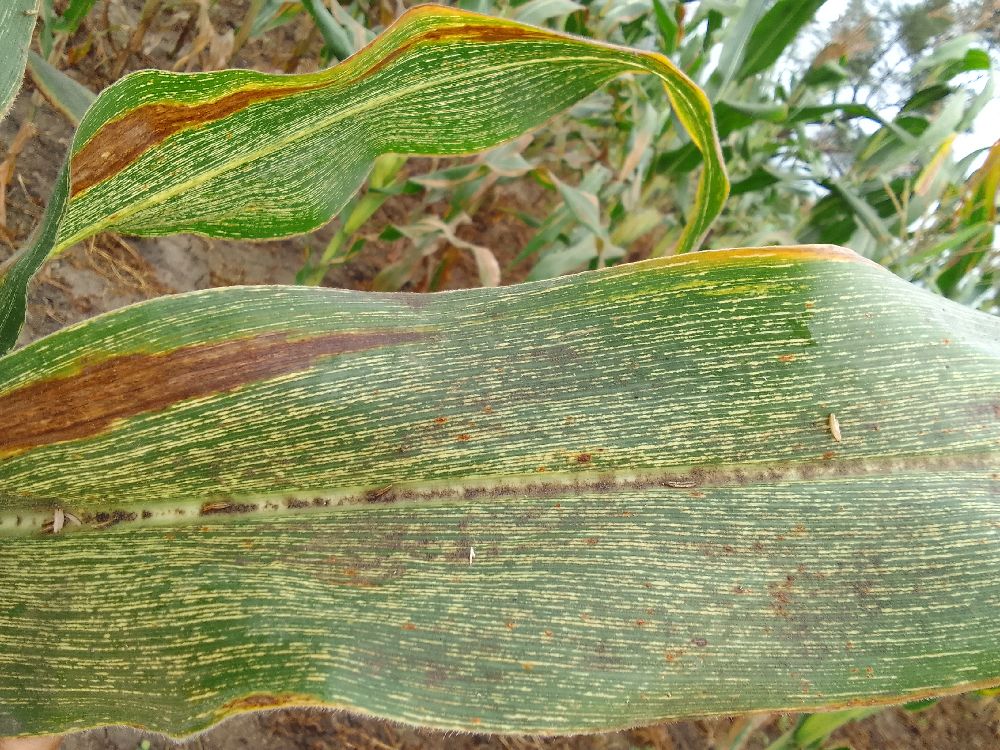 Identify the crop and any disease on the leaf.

maize, maize streak virus
